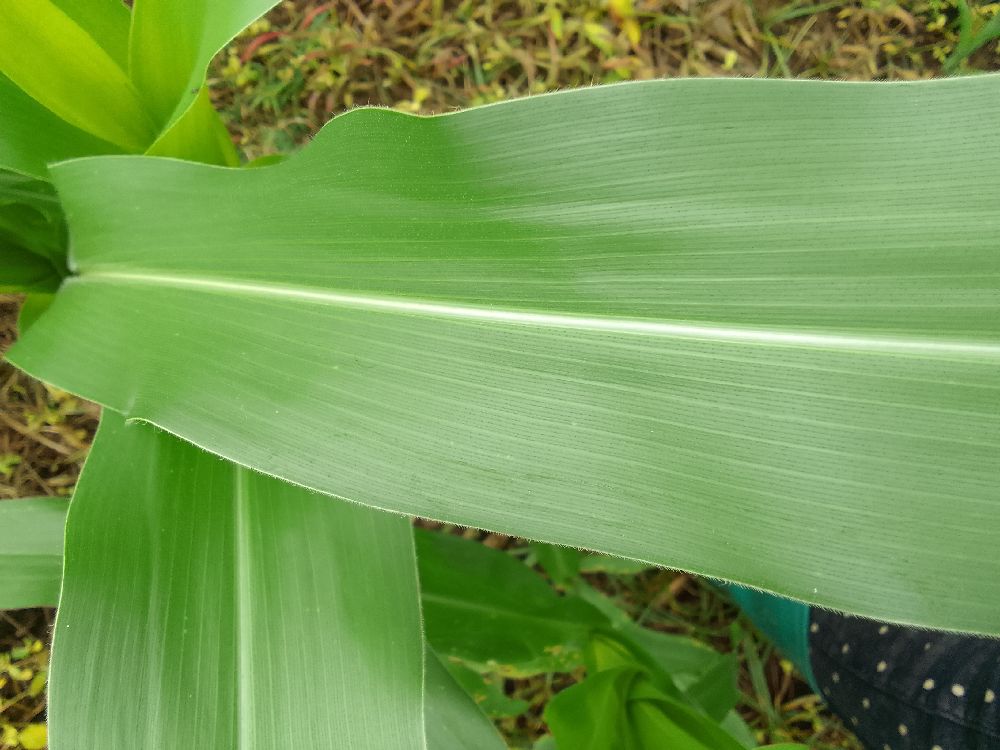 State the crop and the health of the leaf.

maize, healthy
